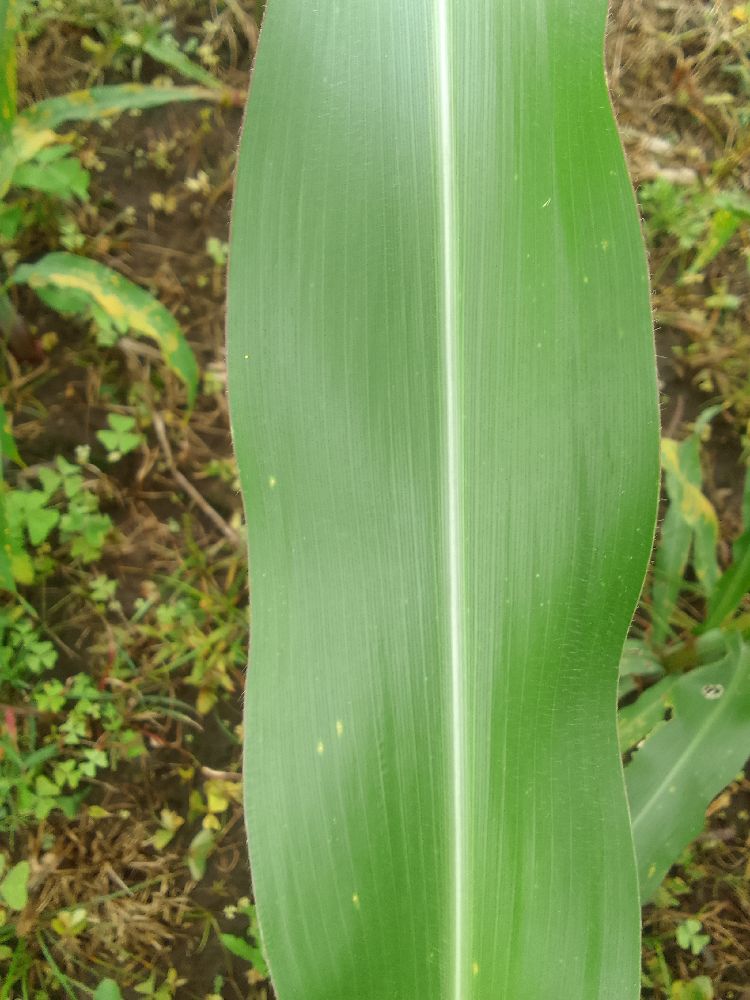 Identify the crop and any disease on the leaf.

maize, healthy
